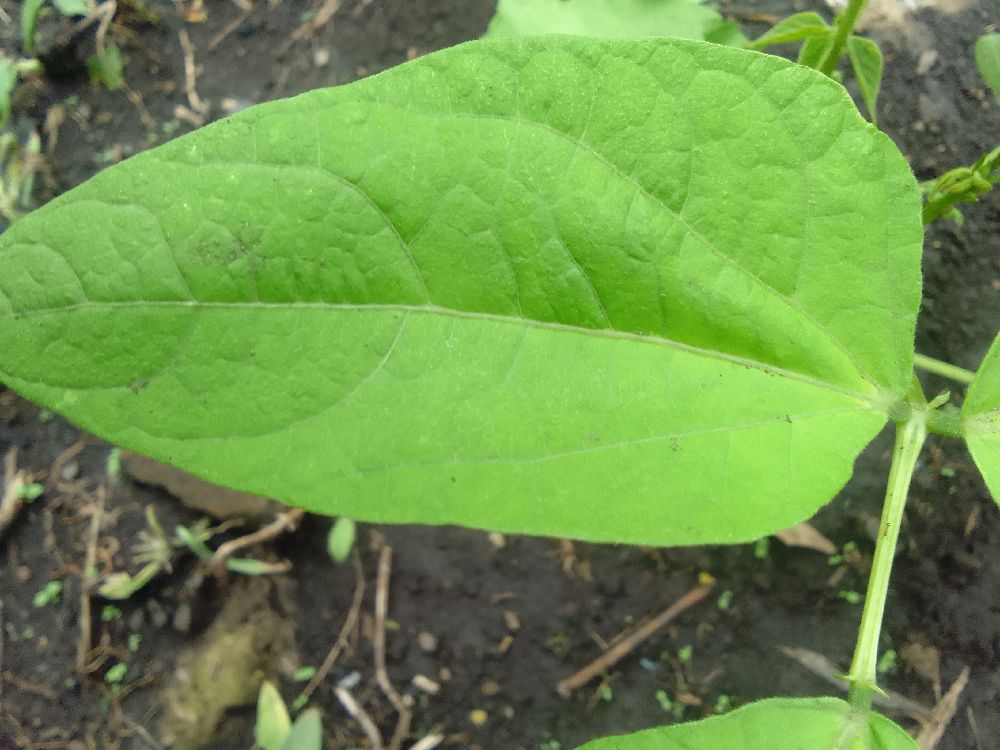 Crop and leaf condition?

common bean, healthy
